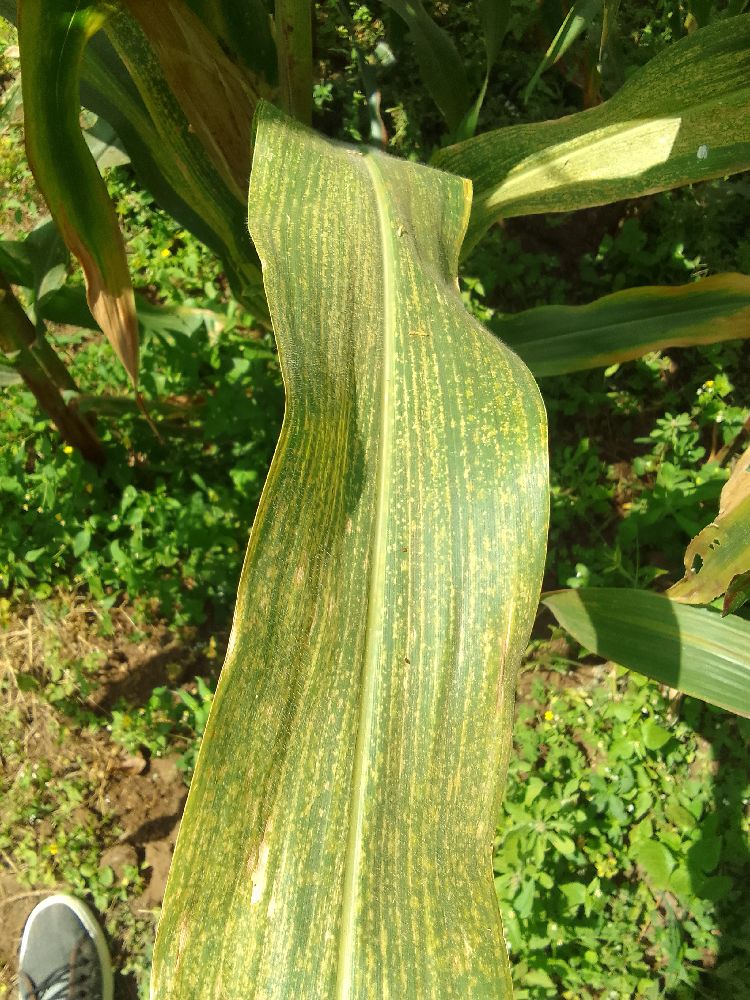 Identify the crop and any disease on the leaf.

maize, maize streak virus
